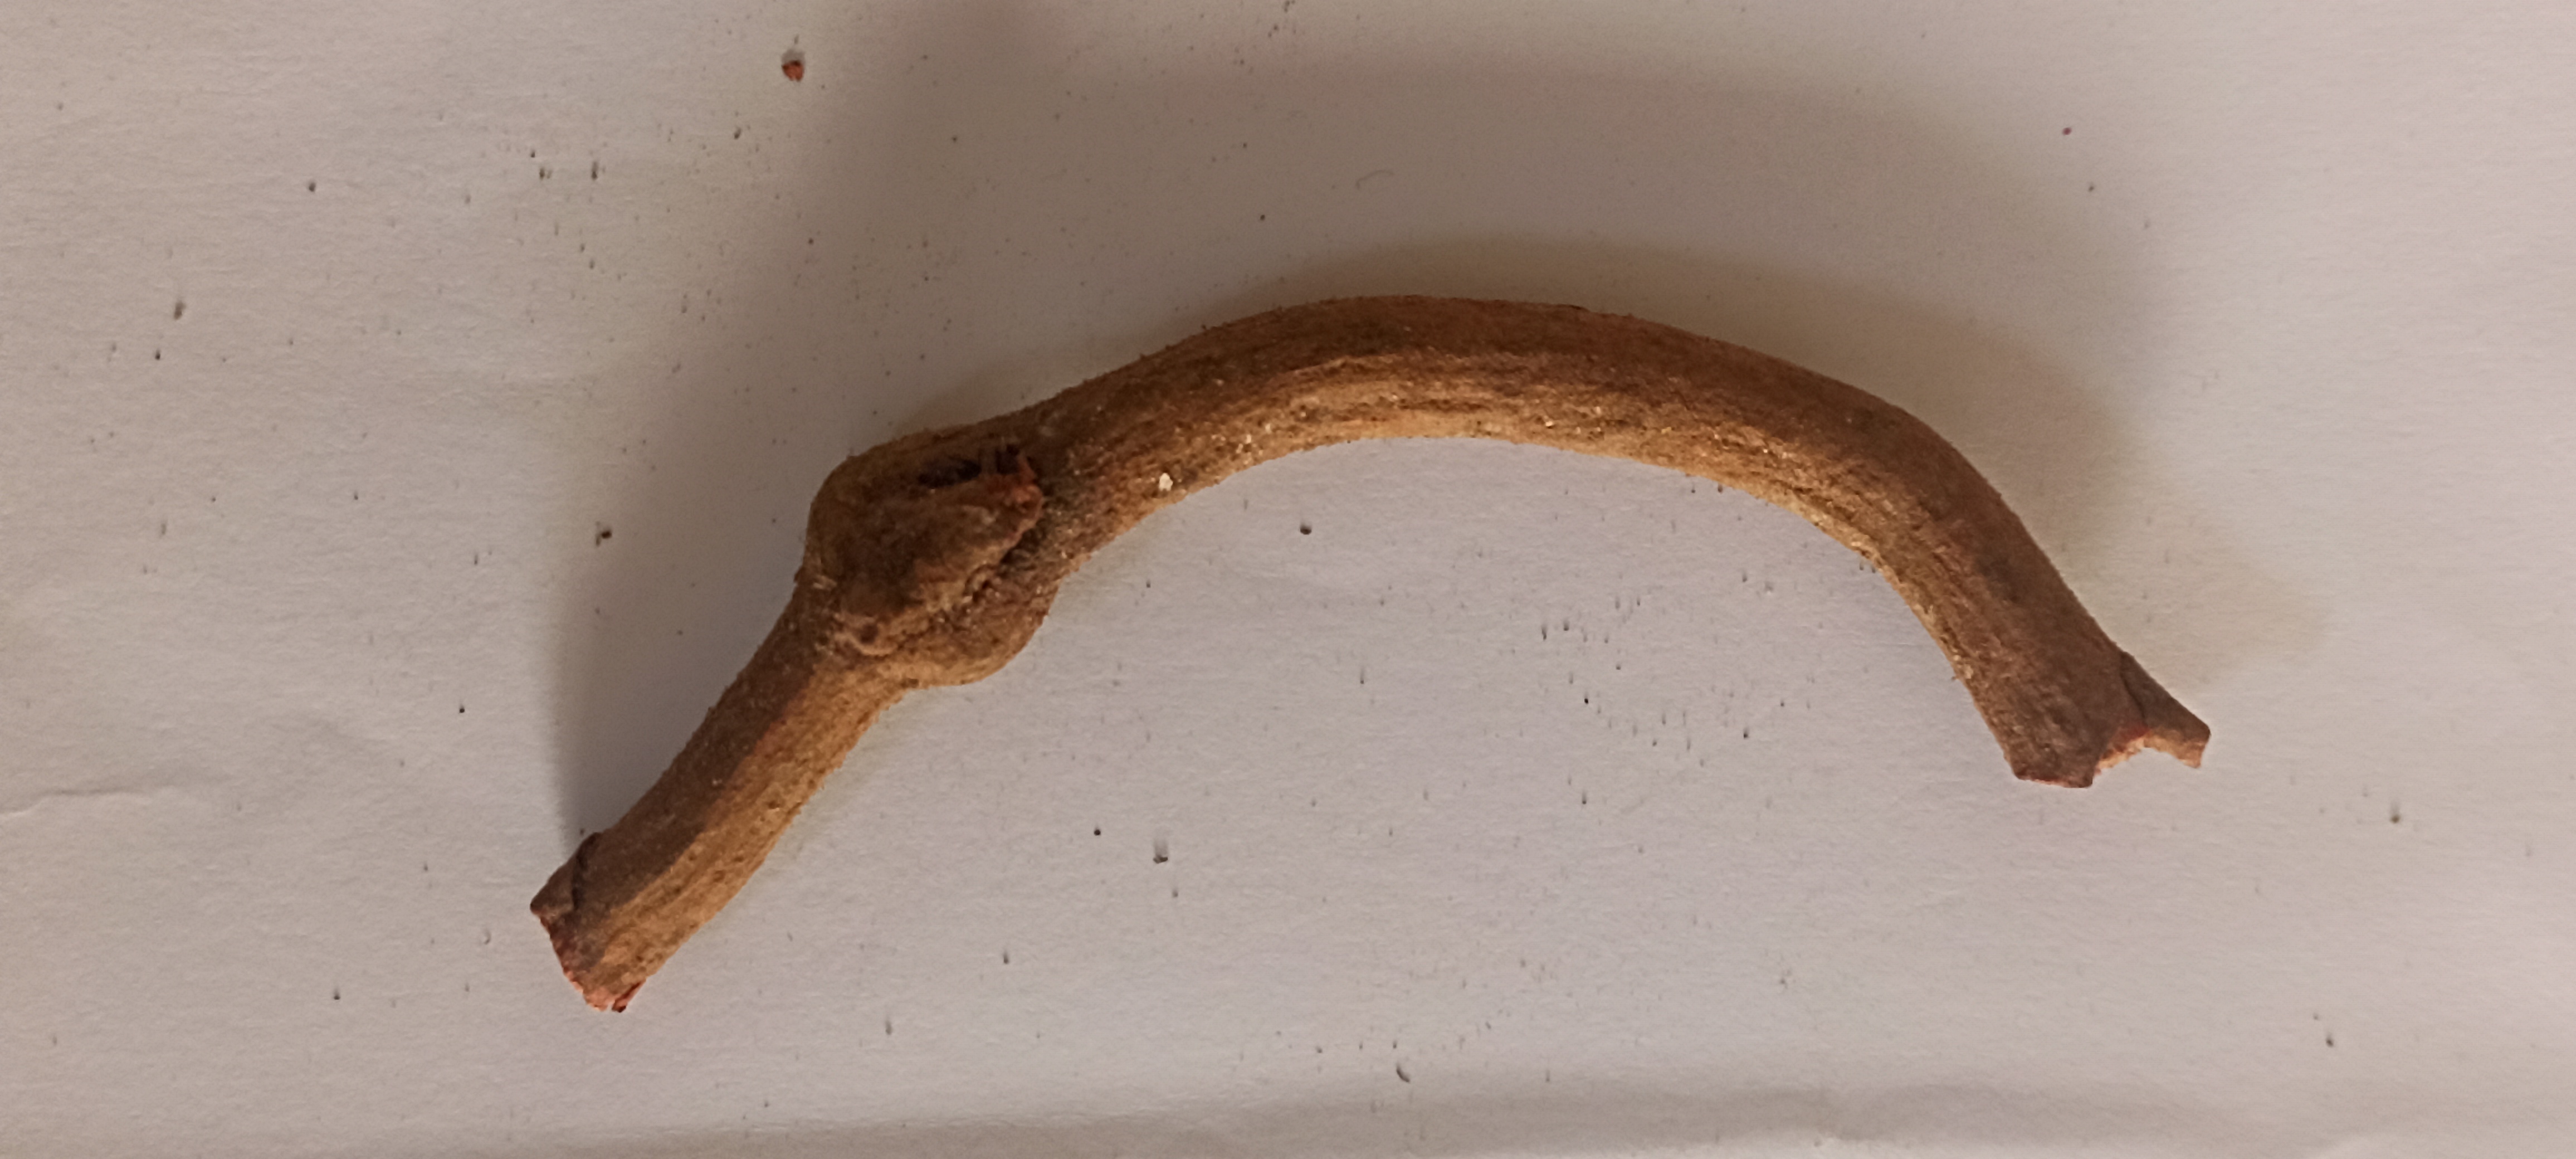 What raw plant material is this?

manjistha
